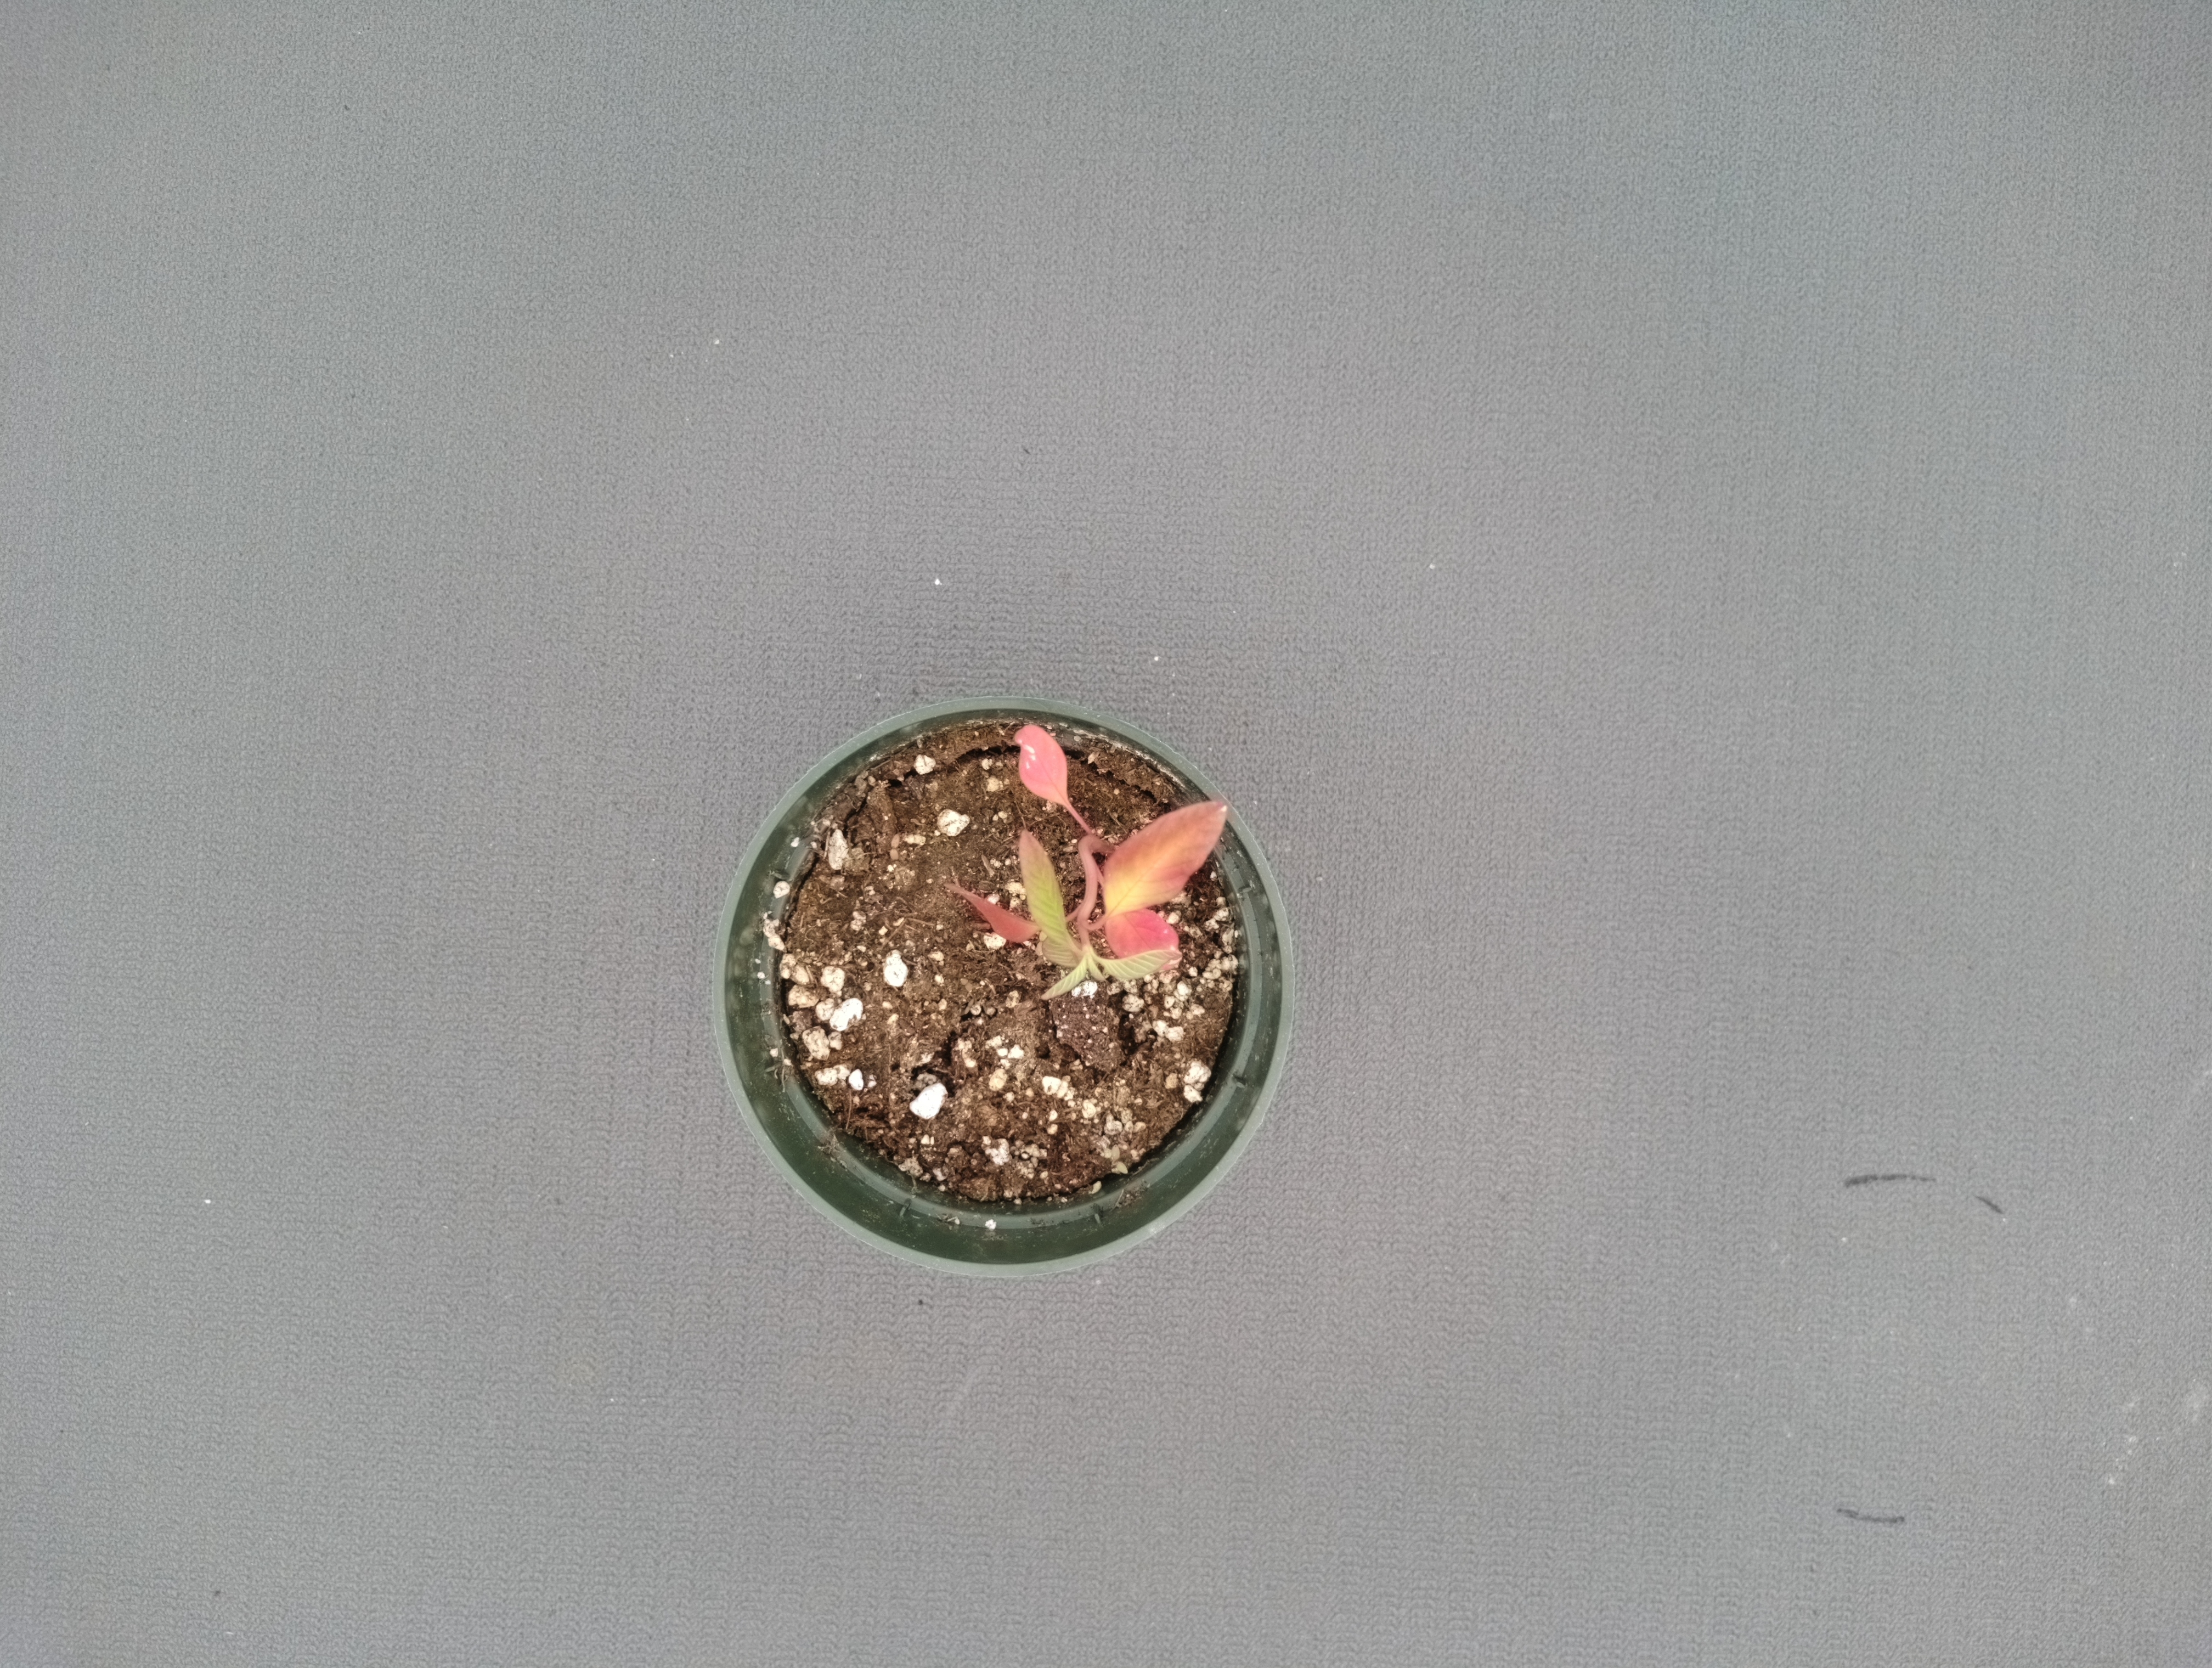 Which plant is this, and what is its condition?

waterhemp, epinasty
